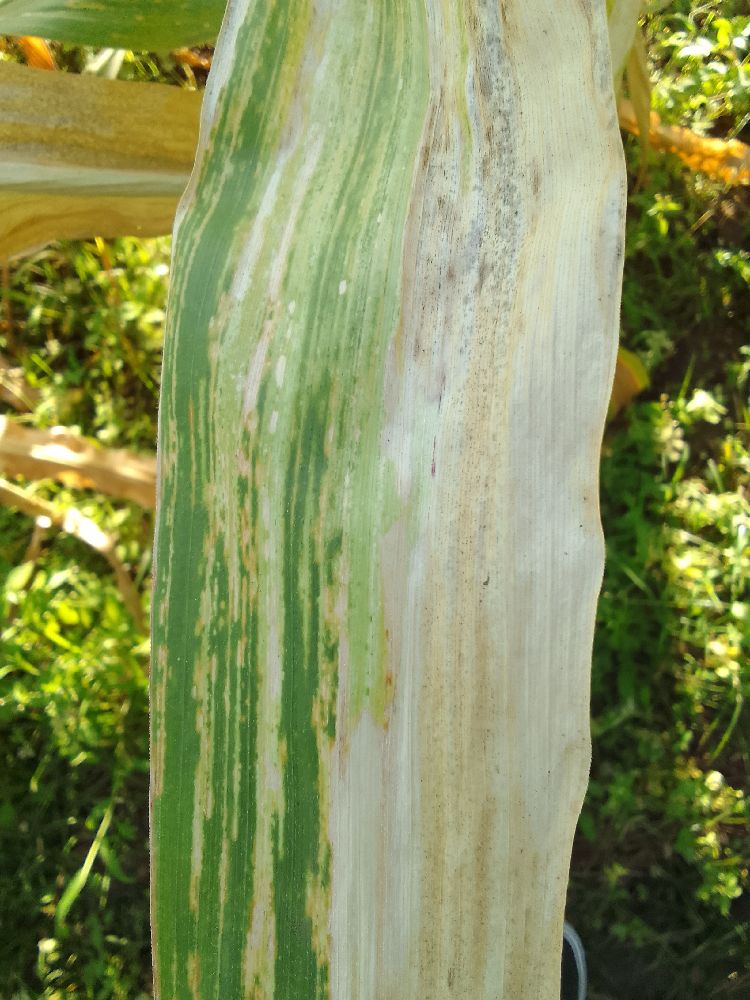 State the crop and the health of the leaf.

maize, maize lethal necrosis
